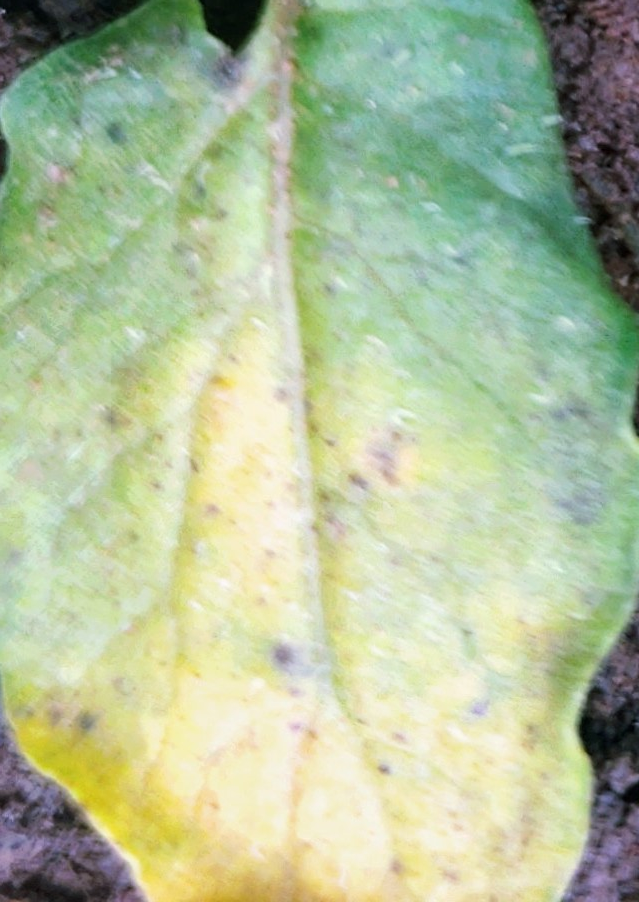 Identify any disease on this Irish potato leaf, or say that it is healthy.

late blight
